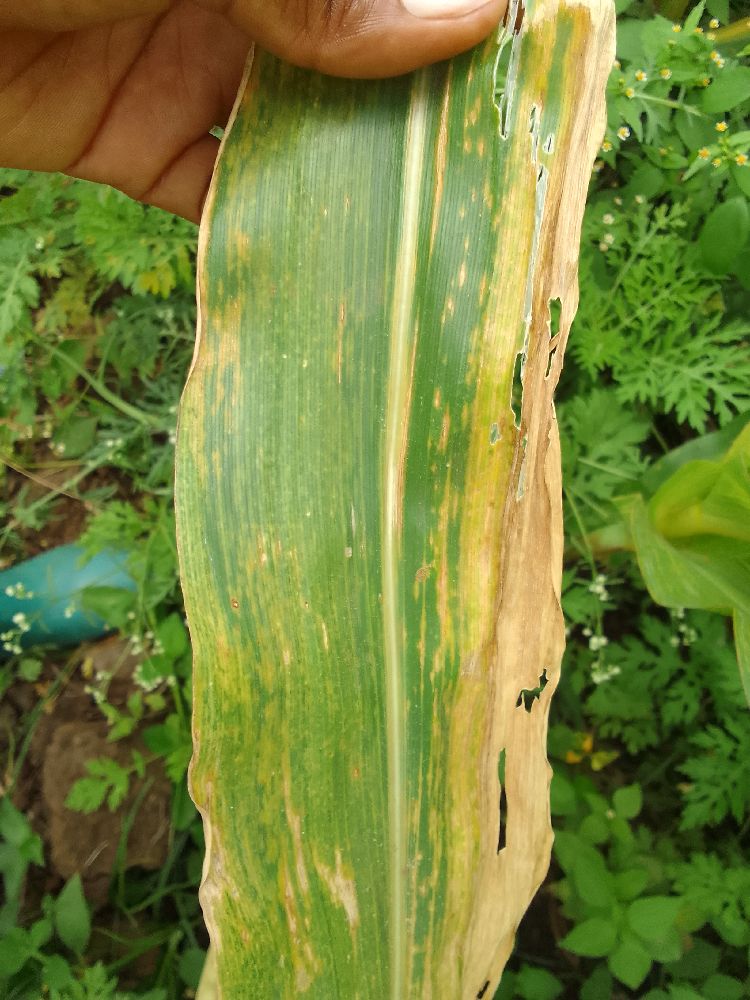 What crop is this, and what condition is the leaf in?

maize, maize lethal necrosis
